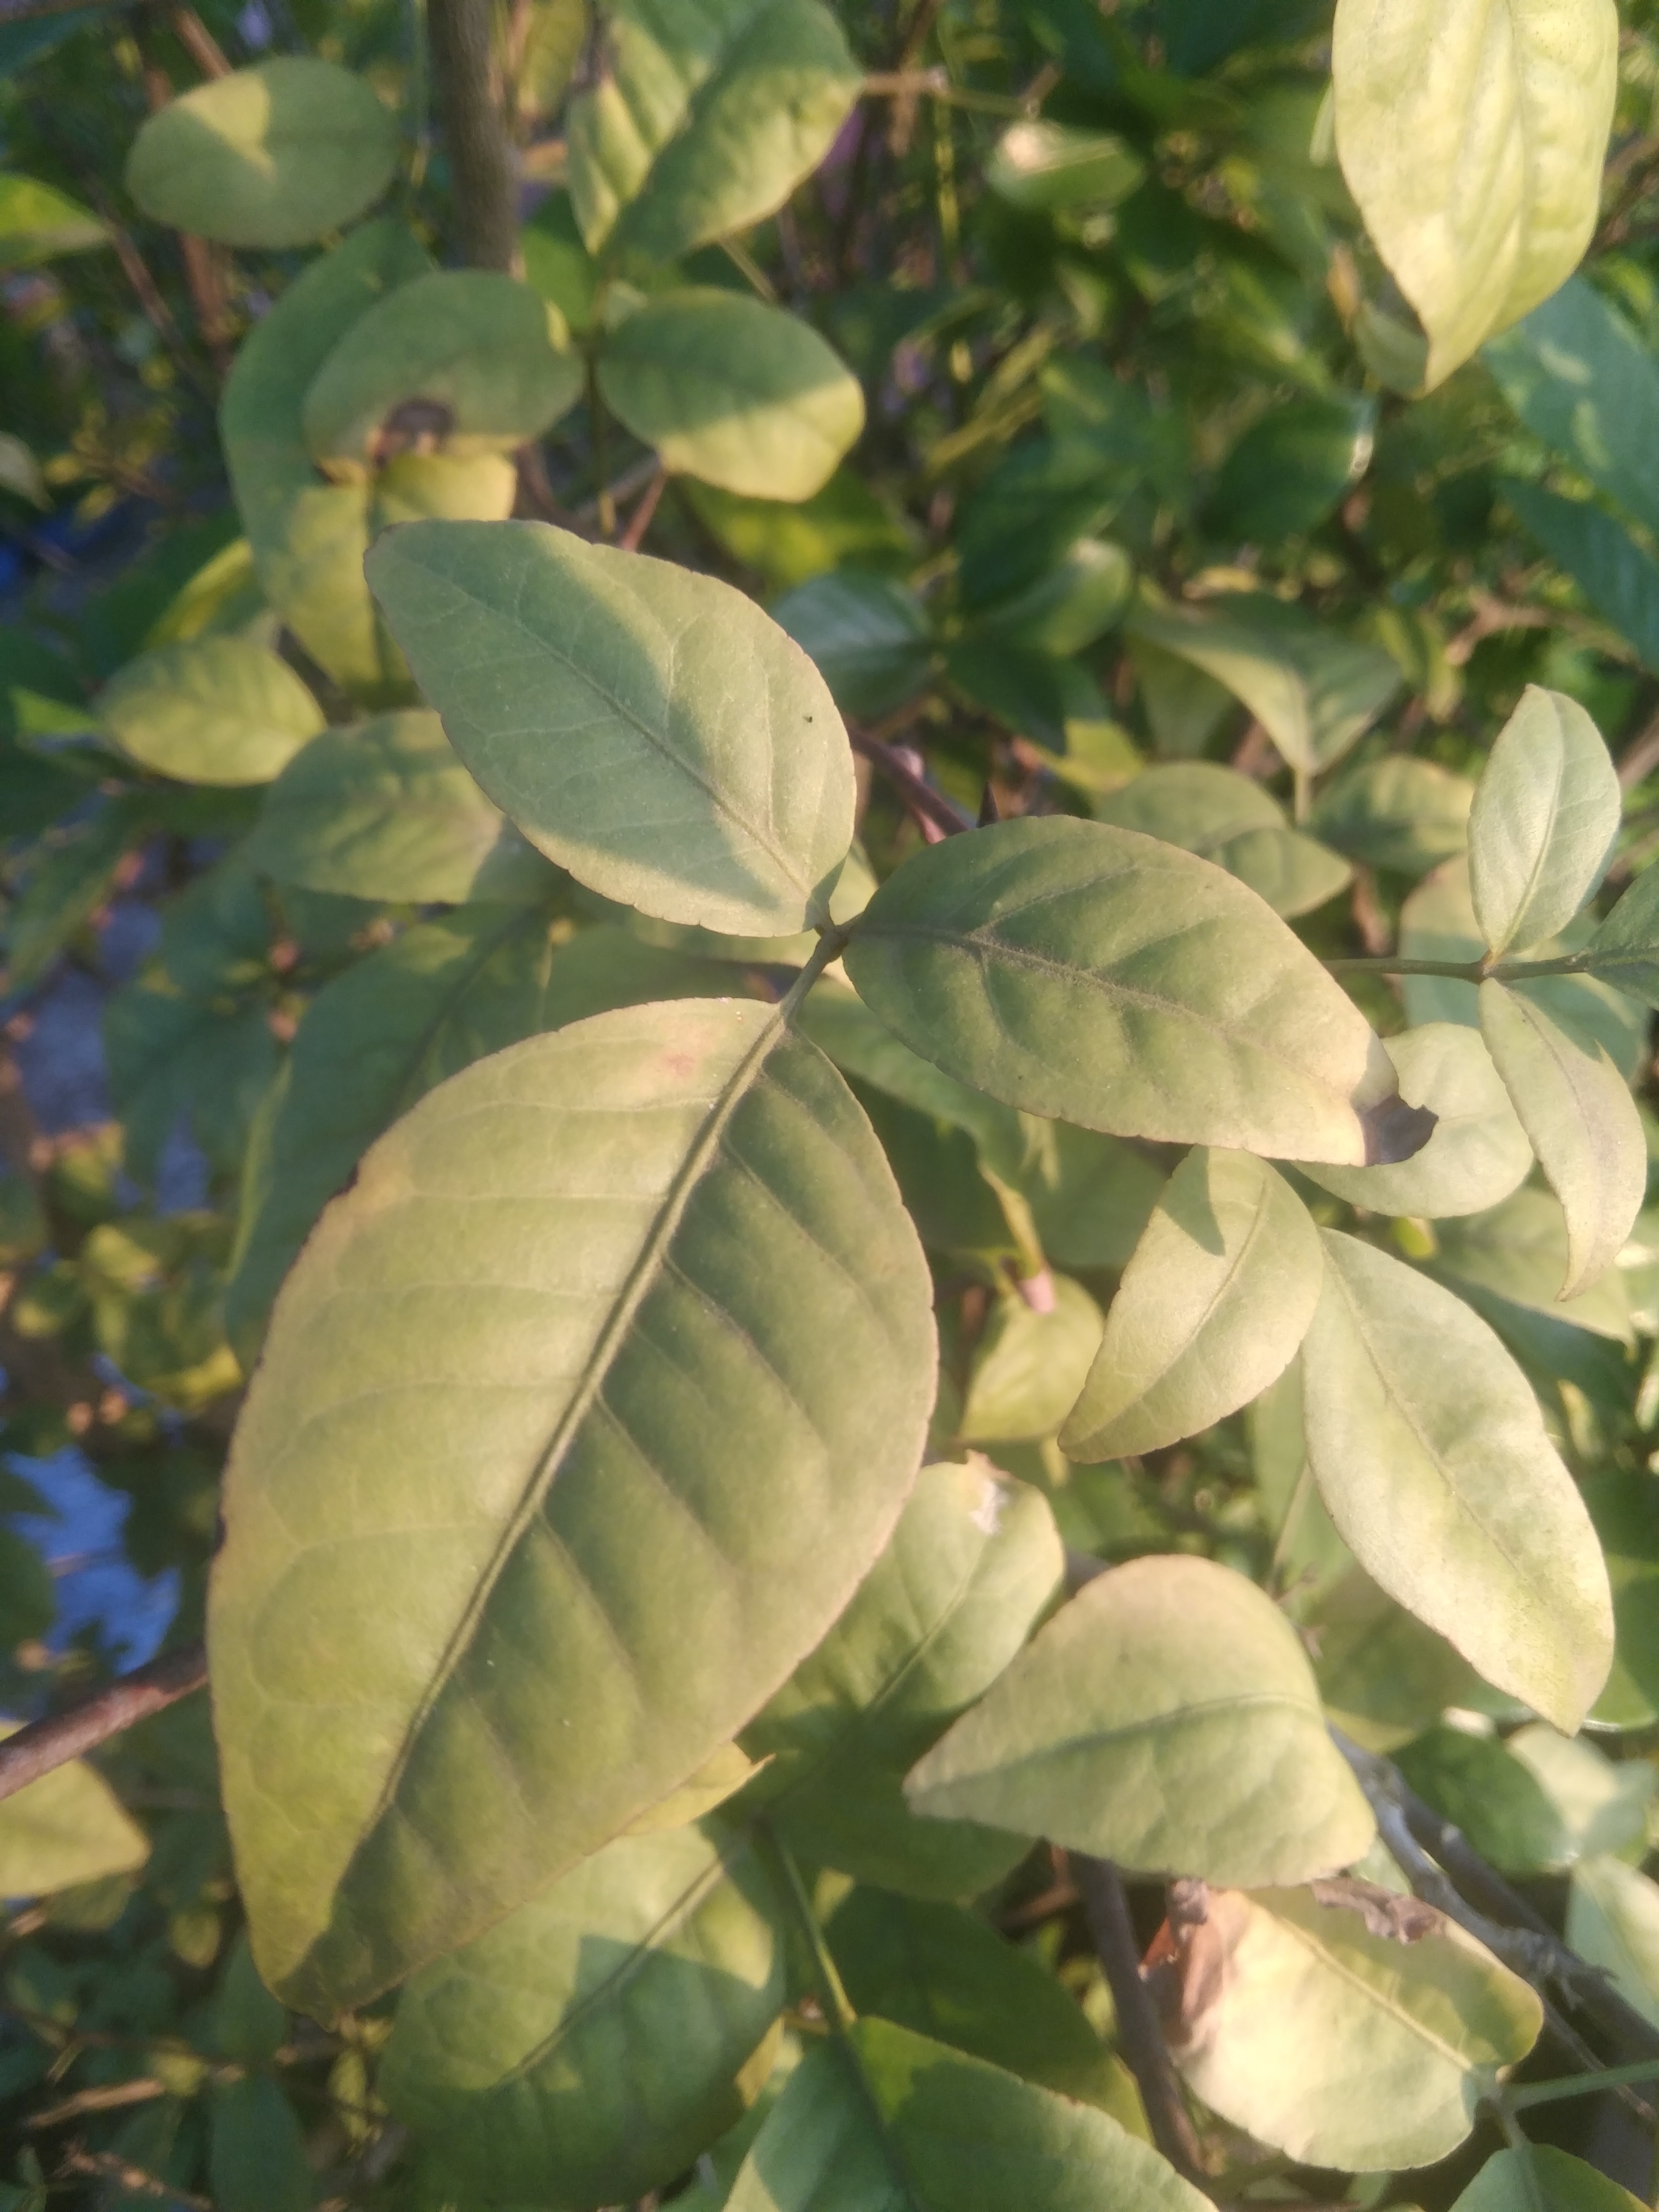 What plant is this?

wood apple
